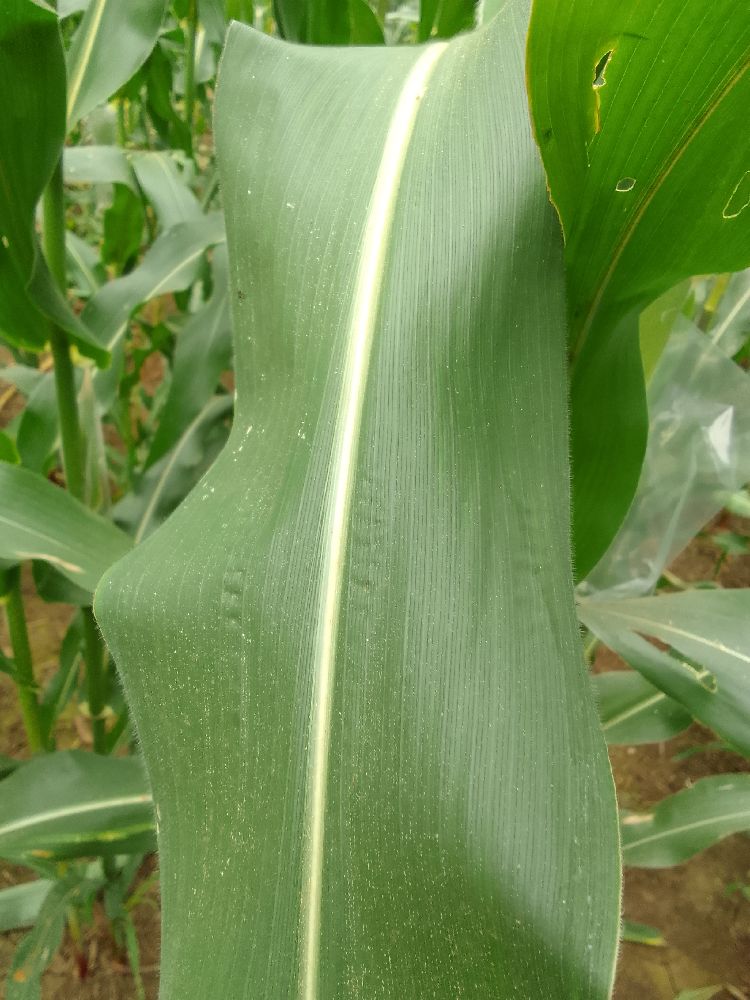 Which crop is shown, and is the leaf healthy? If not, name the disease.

maize, healthy
